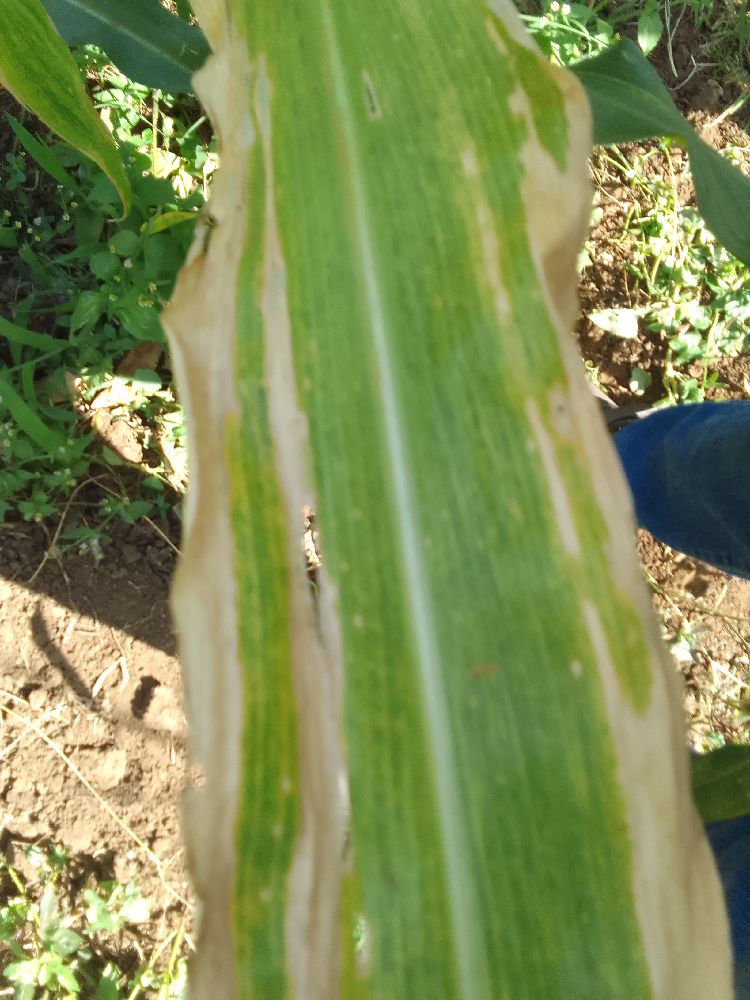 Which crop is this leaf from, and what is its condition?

maize, maize lethal necrosis
